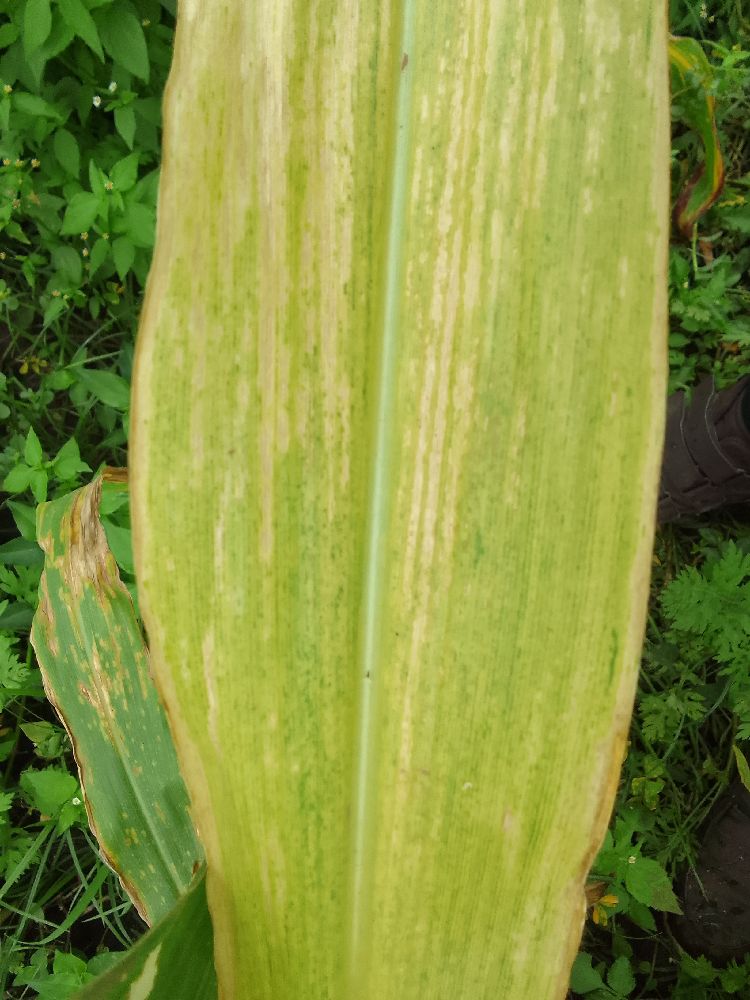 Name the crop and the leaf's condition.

maize, maize lethal necrosis
